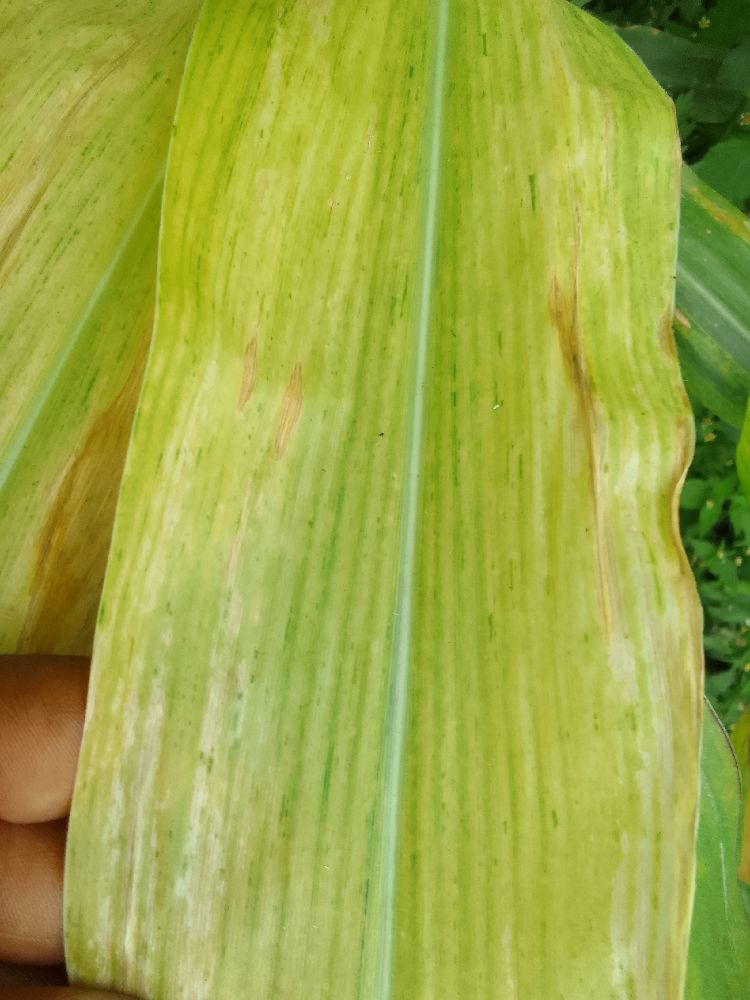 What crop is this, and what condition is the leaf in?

maize, maize lethal necrosis
